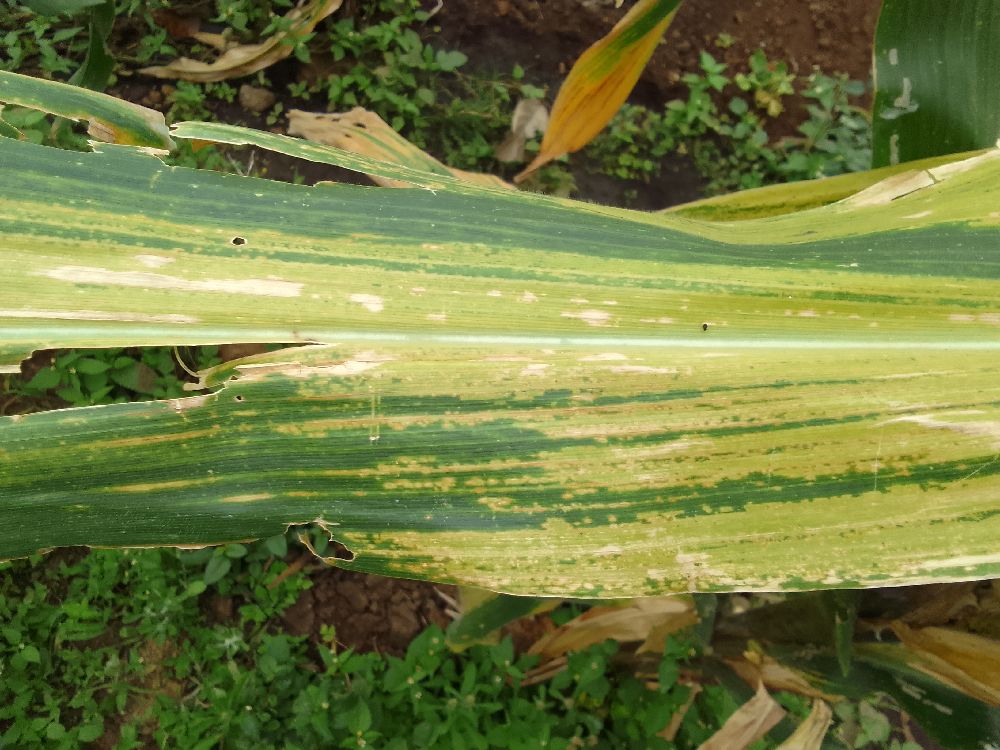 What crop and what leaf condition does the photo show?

maize, maize lethal necrosis
